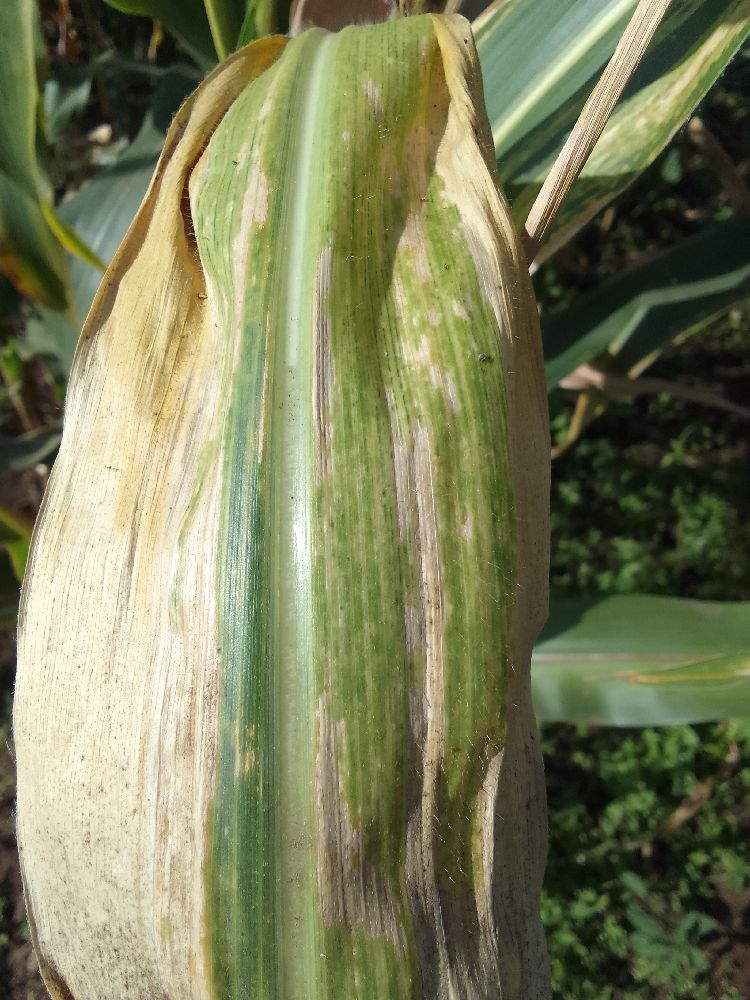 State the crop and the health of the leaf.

maize, maize lethal necrosis
